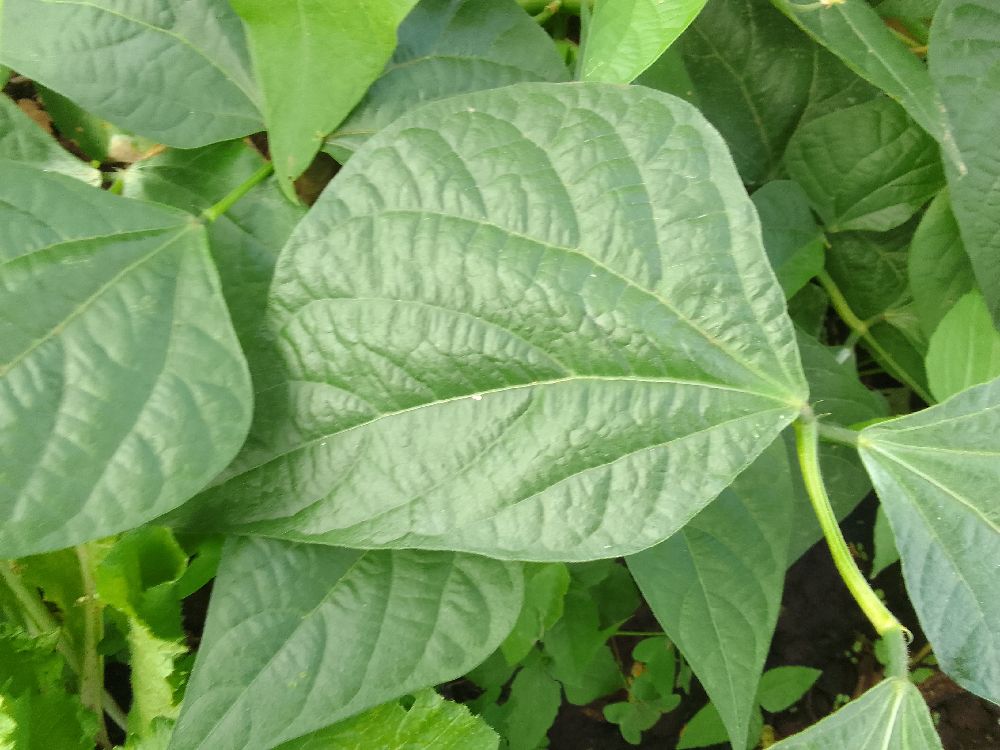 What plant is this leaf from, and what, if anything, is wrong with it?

common bean, healthy
